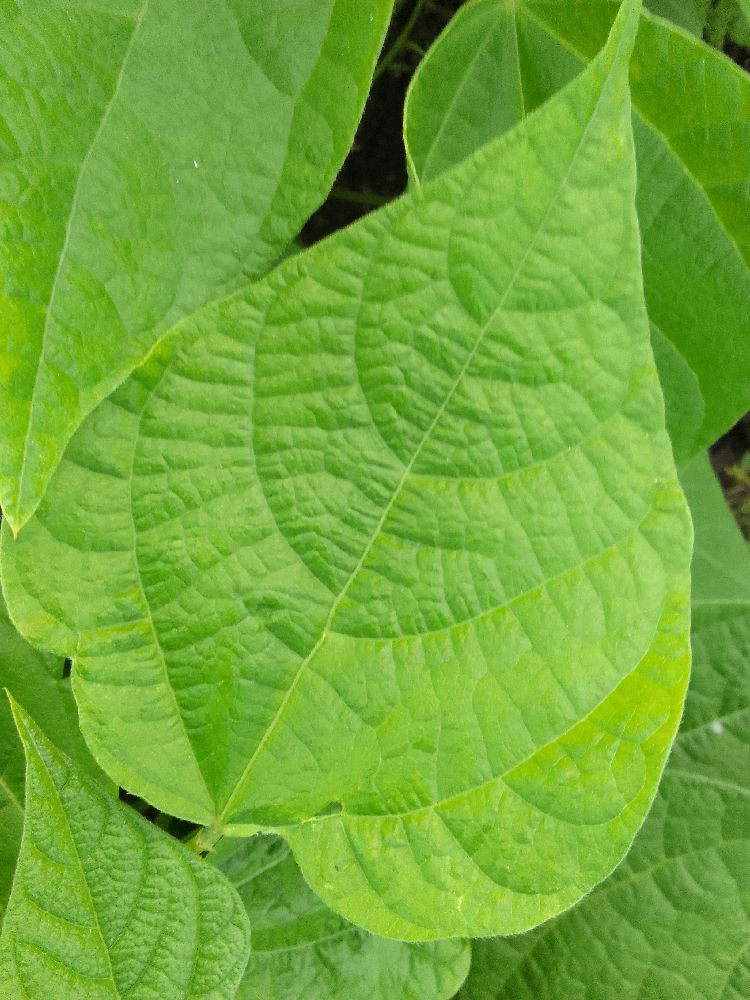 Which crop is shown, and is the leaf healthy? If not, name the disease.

common bean, healthy
